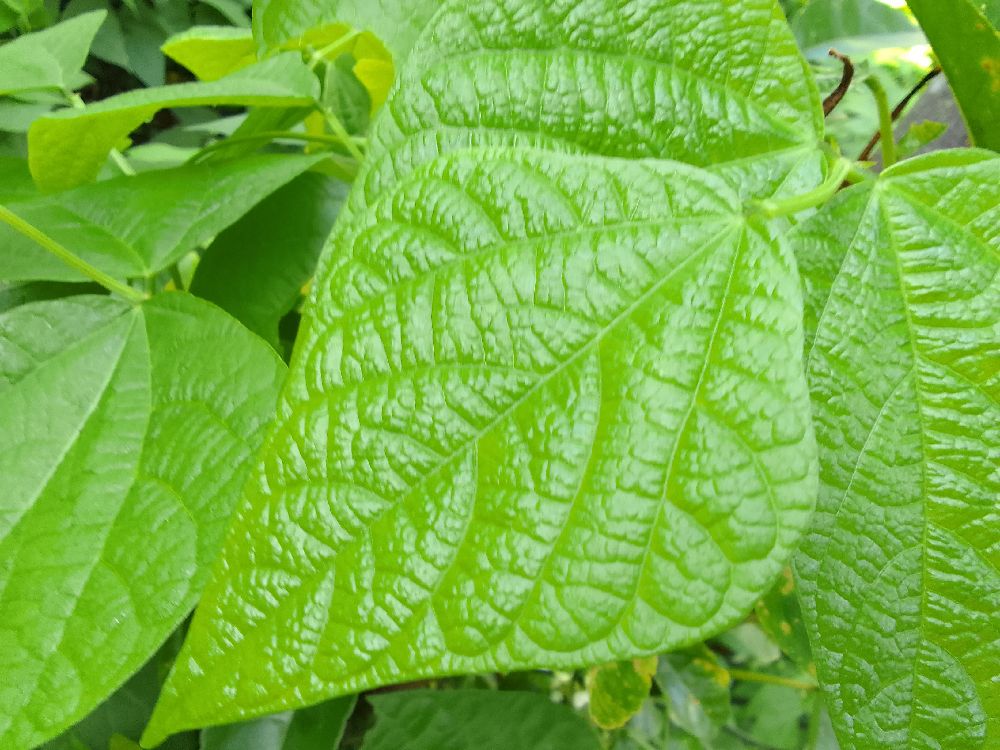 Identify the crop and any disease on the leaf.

common bean, healthy
